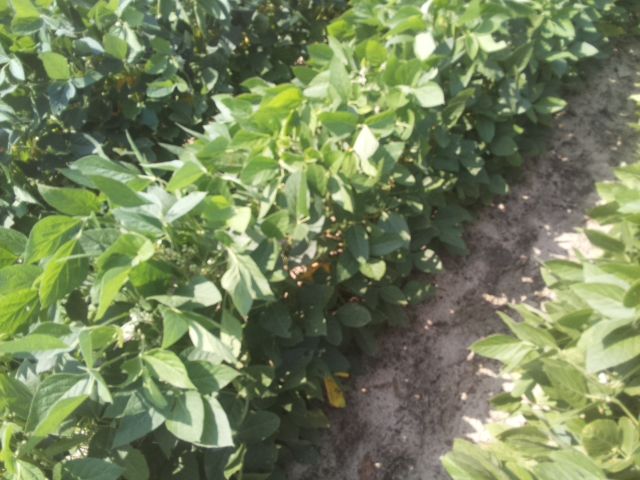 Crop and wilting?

soybean, leaflets folding inward at secondary pulvinus with no turgor loss in leaflets or petioles
